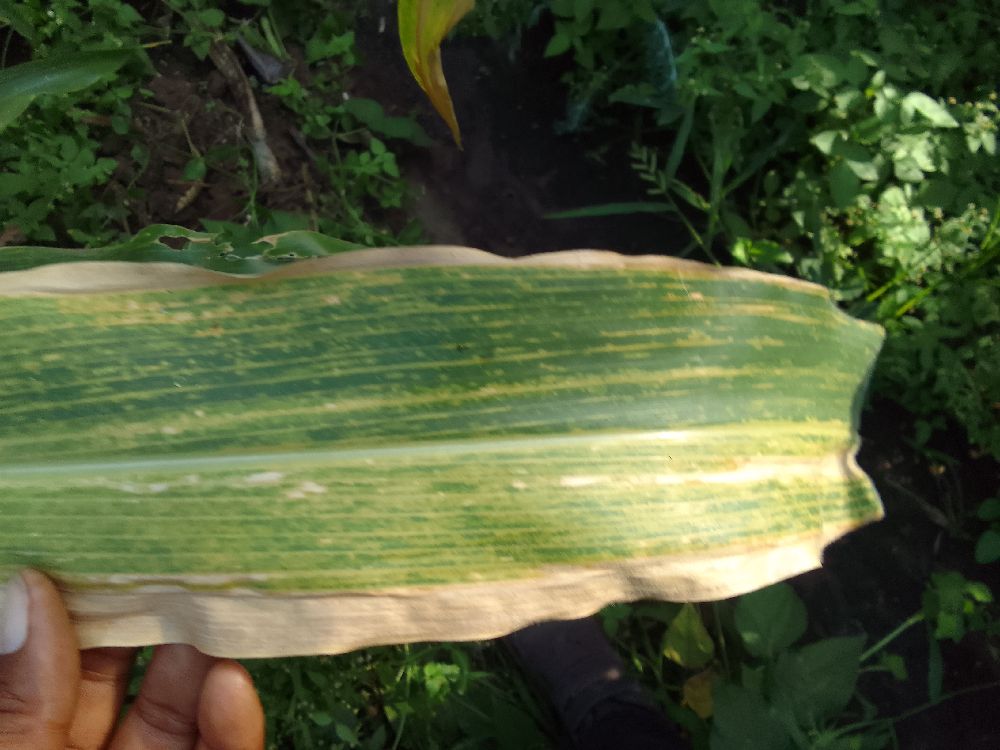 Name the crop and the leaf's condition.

maize, maize lethal necrosis
